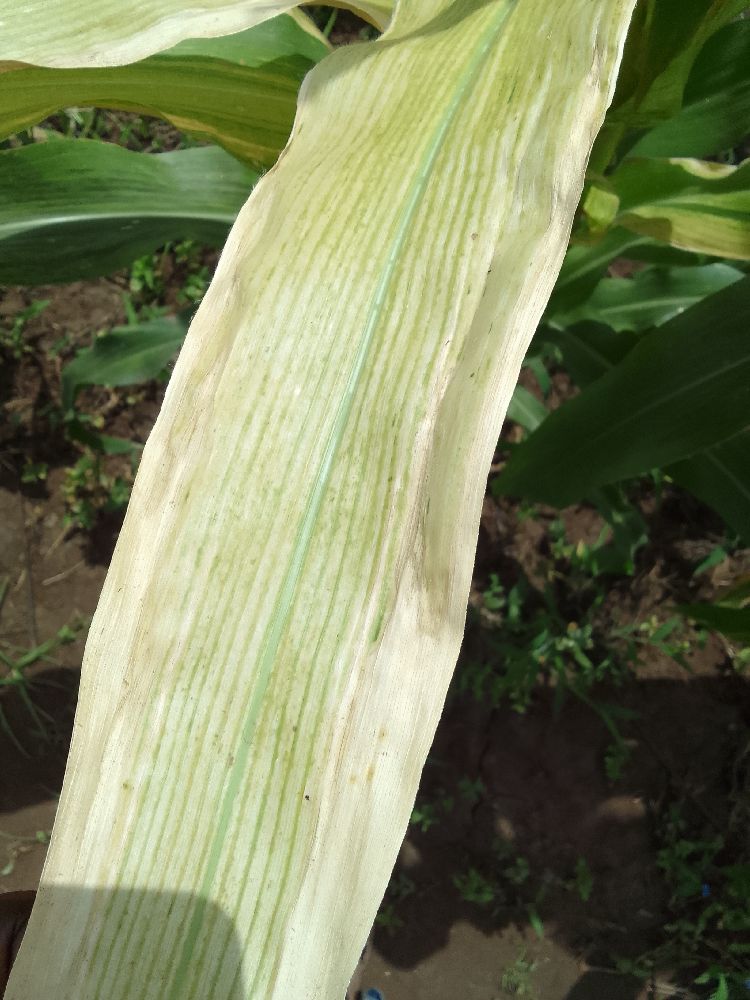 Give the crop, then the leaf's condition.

maize, maize lethal necrosis
